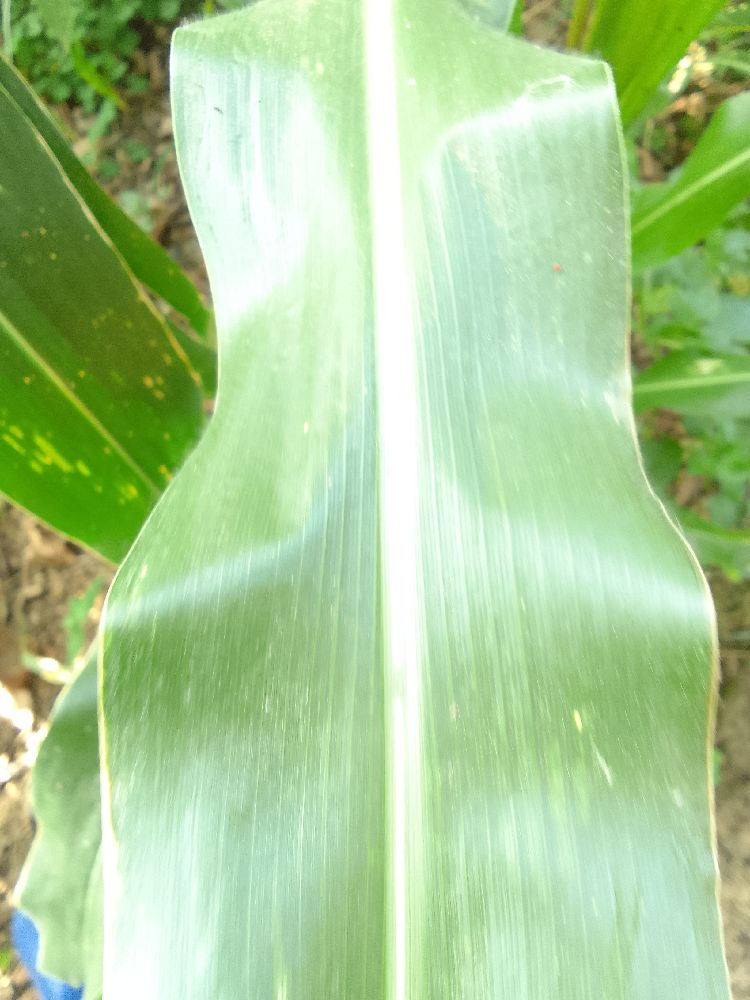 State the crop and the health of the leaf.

maize, healthy
